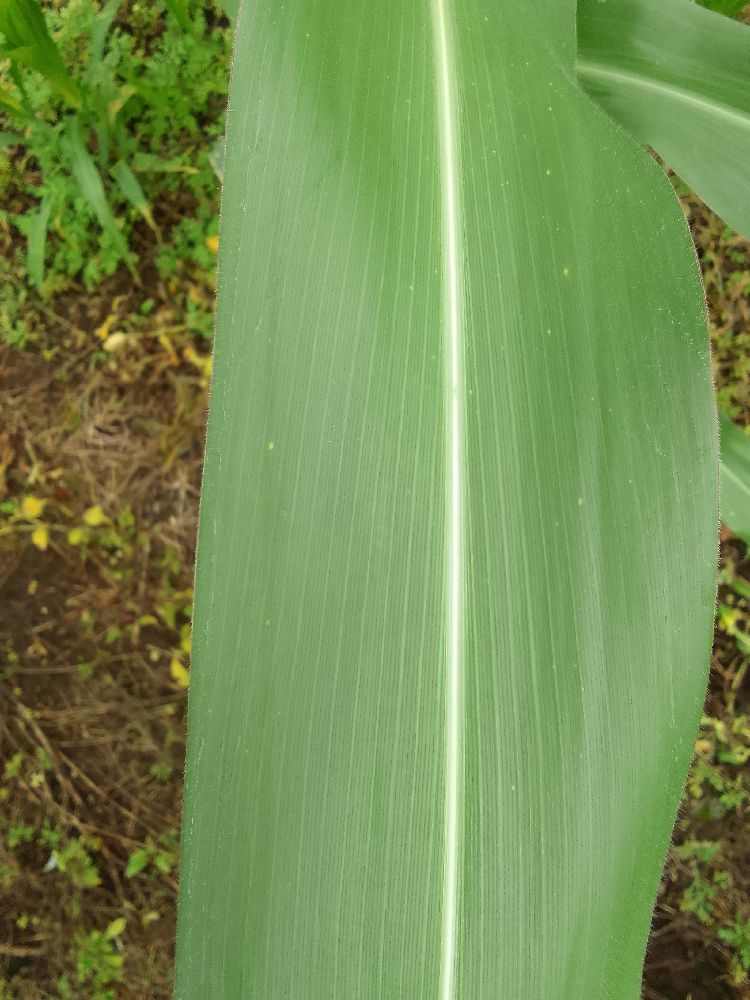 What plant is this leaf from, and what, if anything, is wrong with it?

maize, healthy
